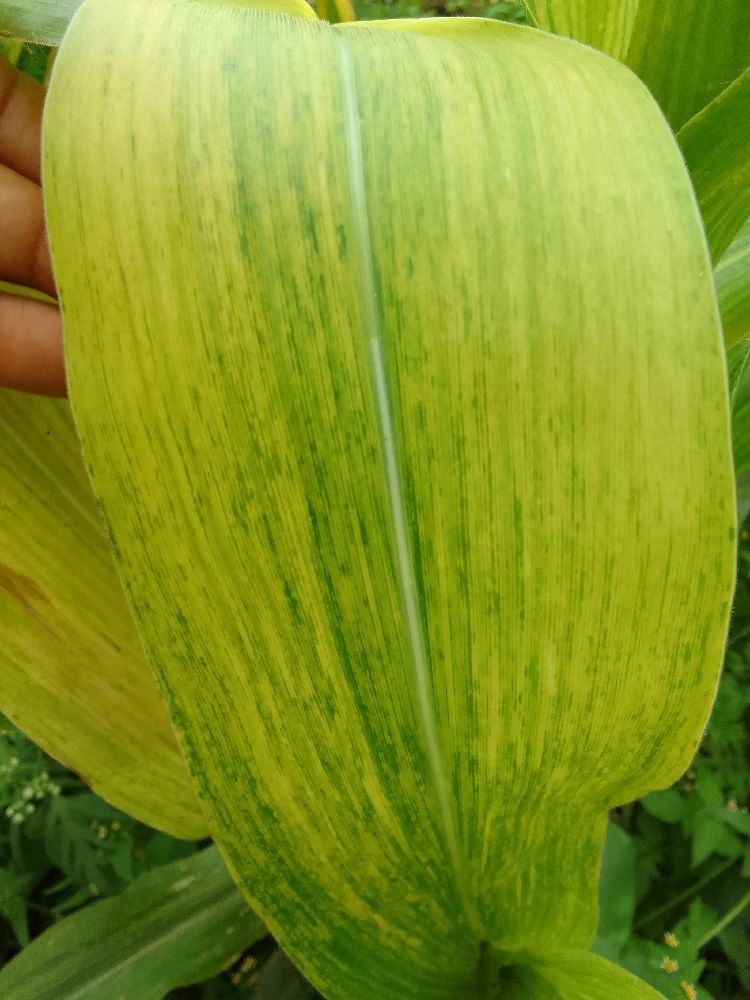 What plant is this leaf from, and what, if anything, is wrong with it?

maize, maize lethal necrosis
